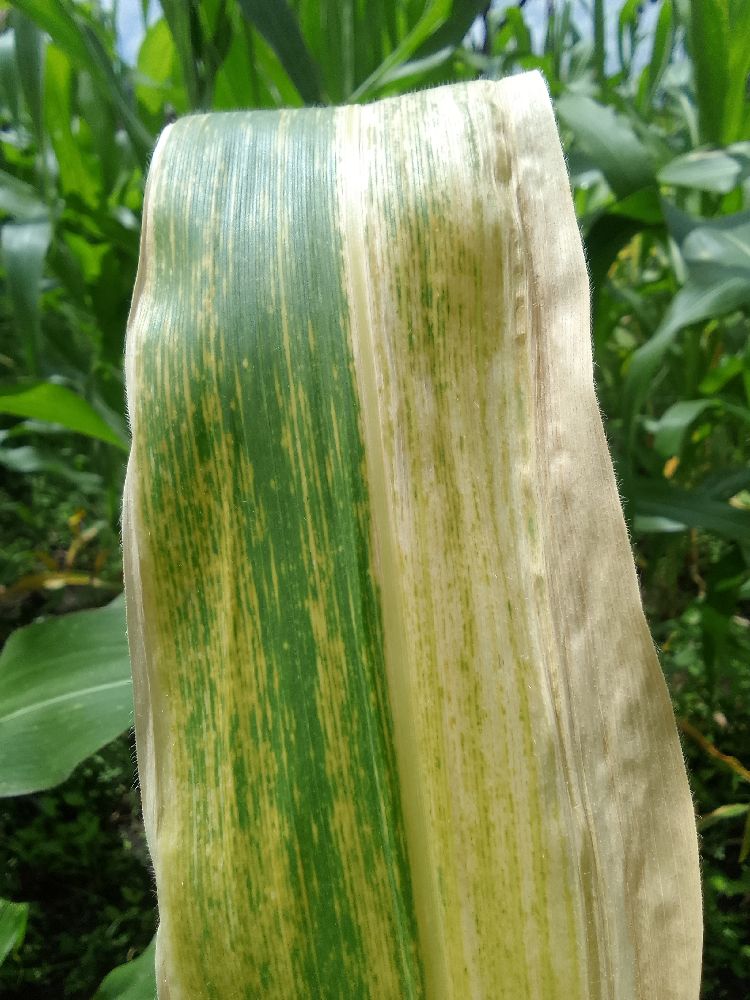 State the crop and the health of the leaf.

maize, maize lethal necrosis
